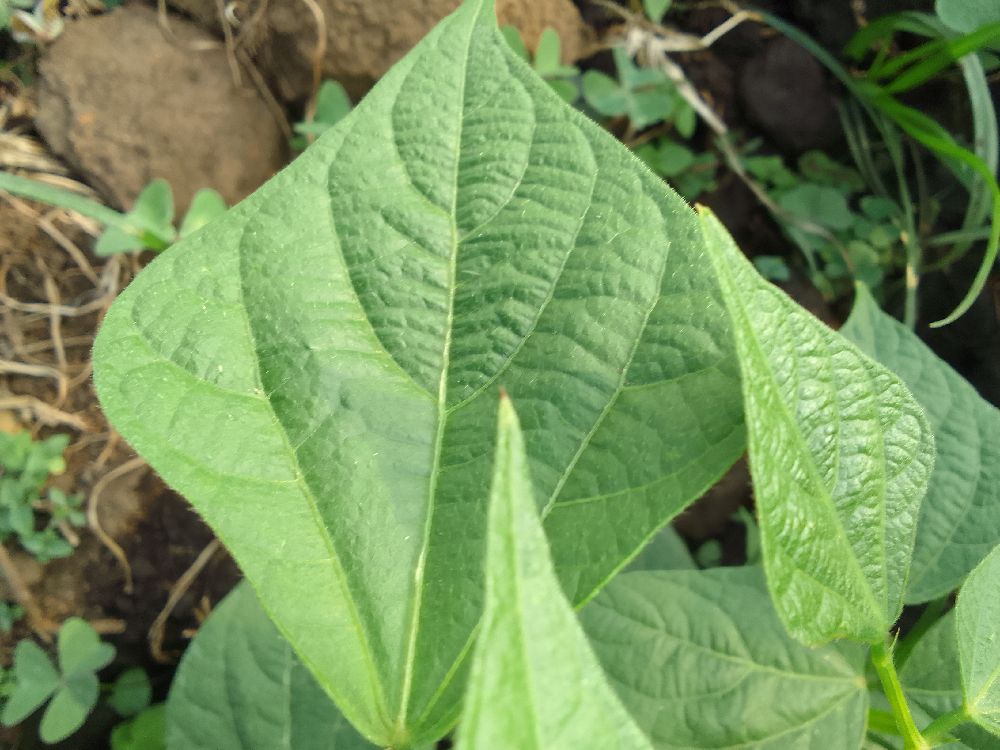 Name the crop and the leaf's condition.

common bean, healthy
